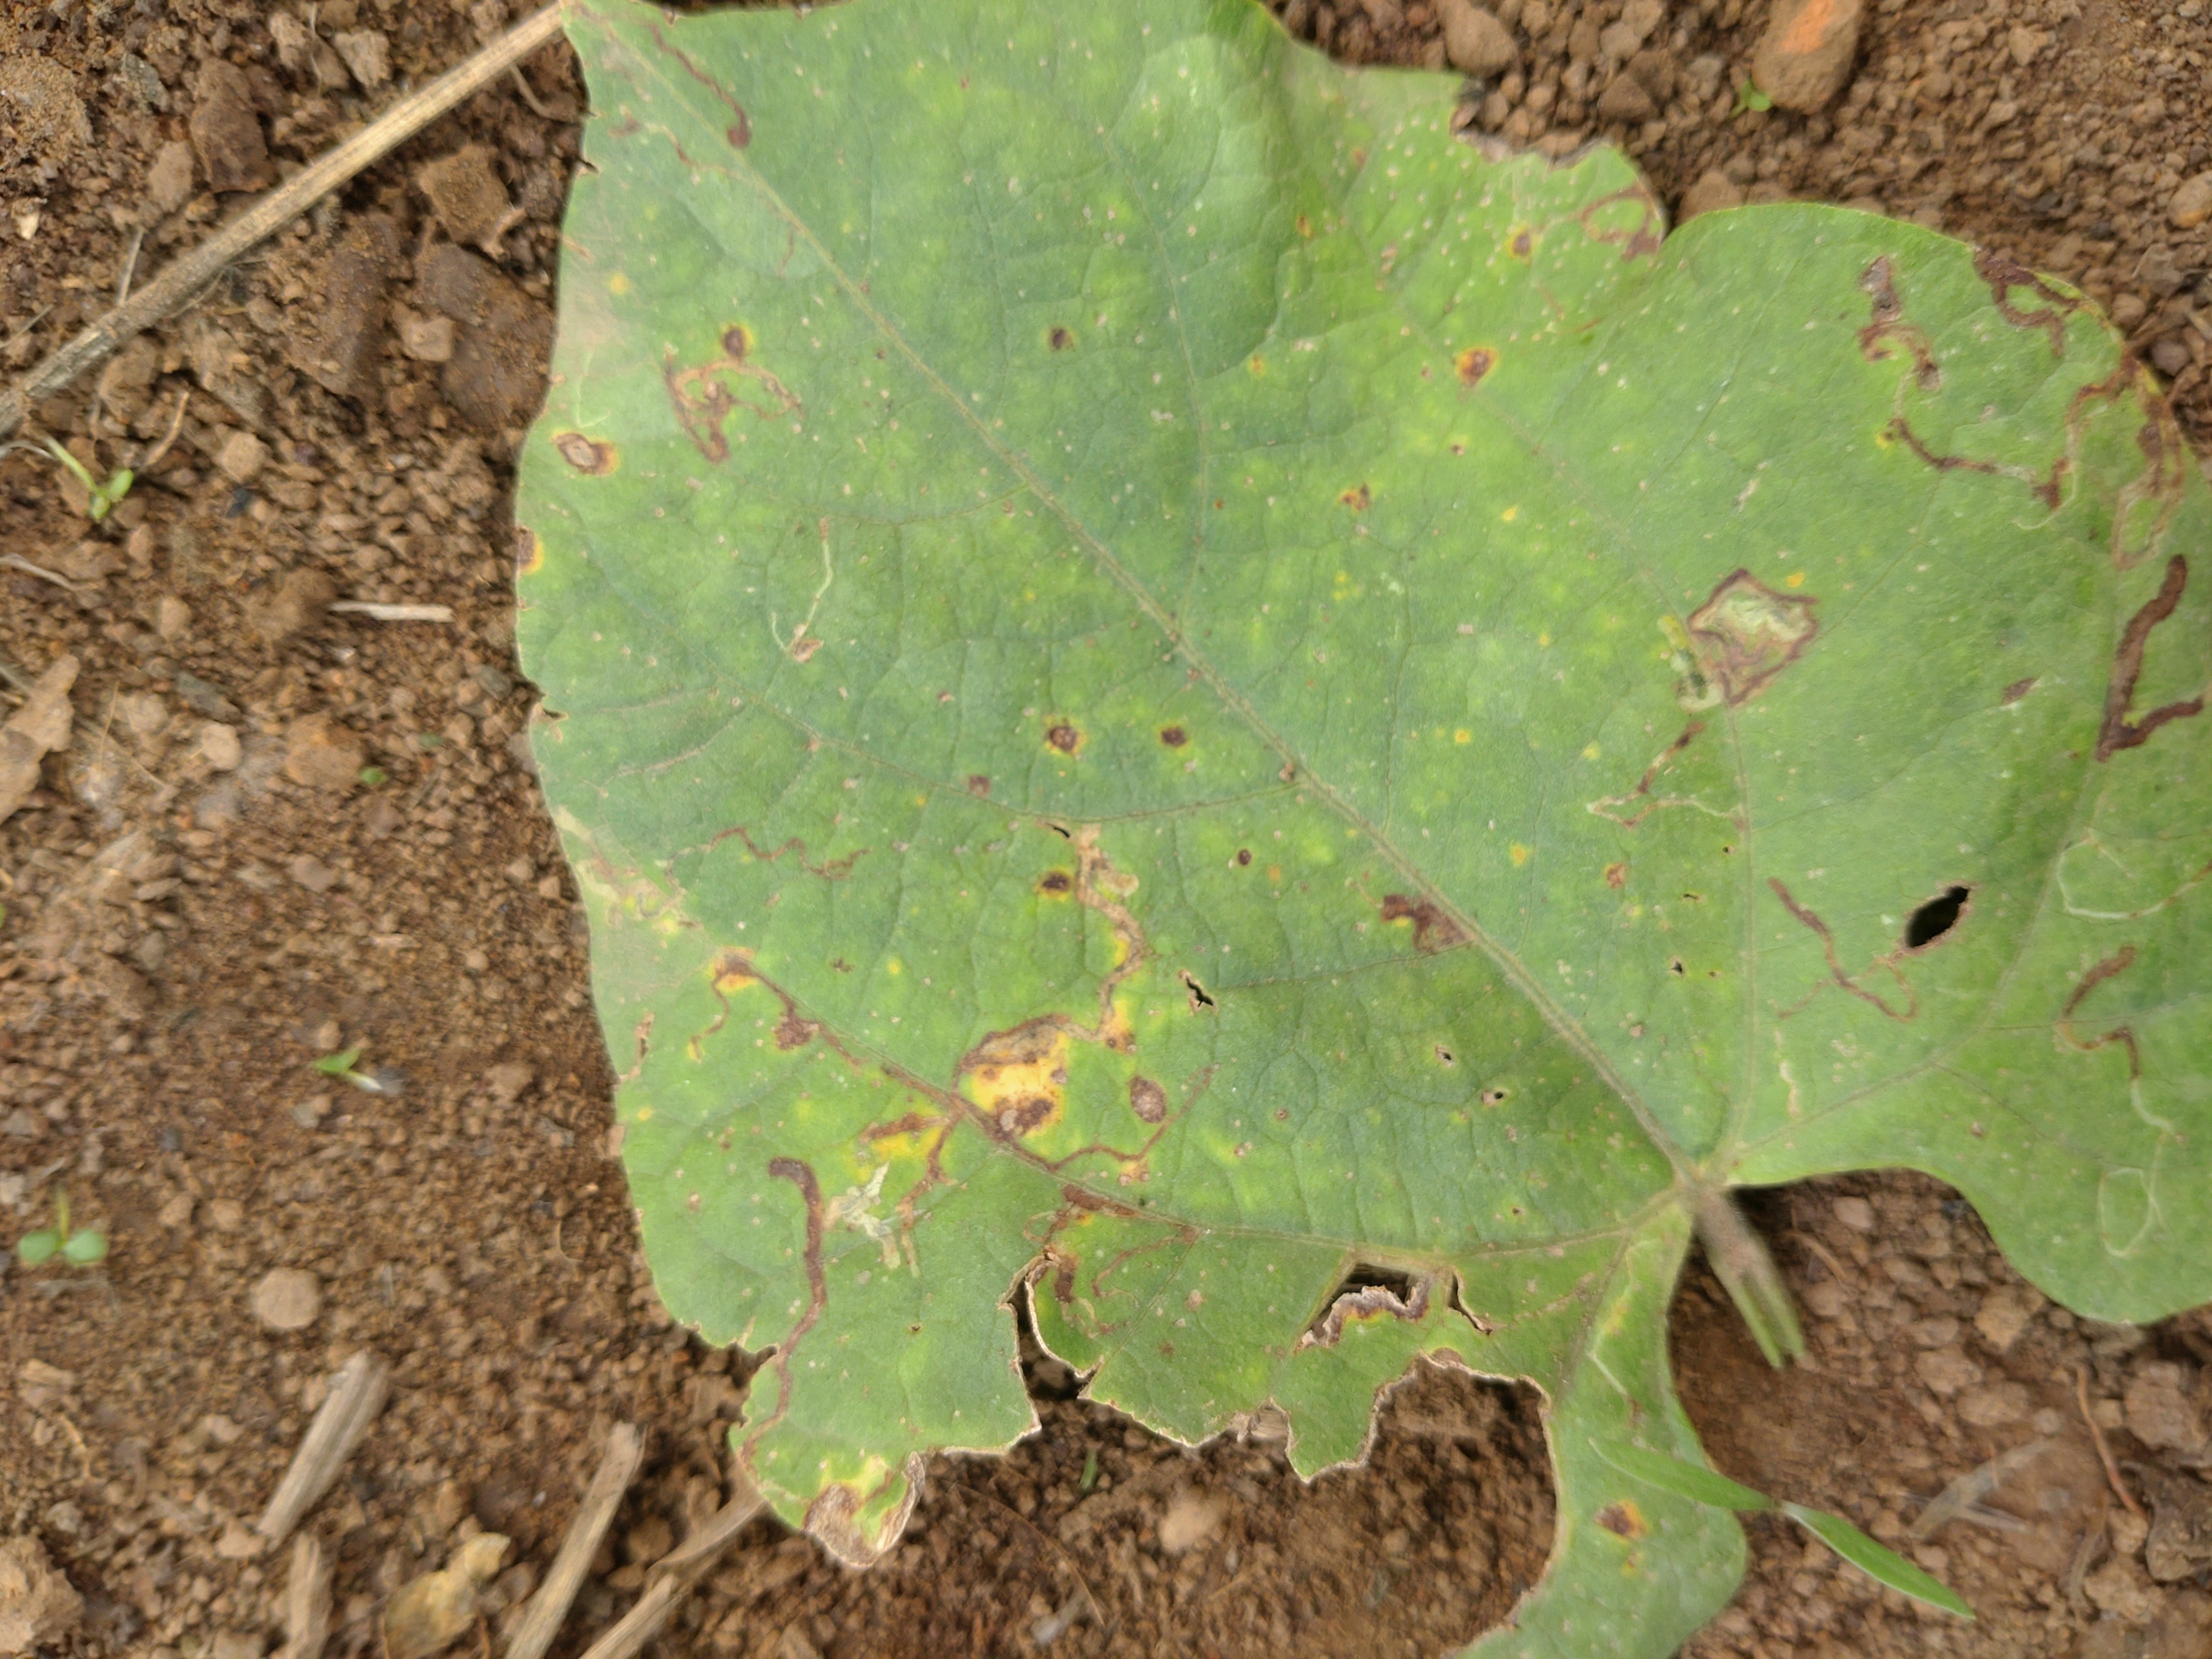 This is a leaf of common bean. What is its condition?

rust
